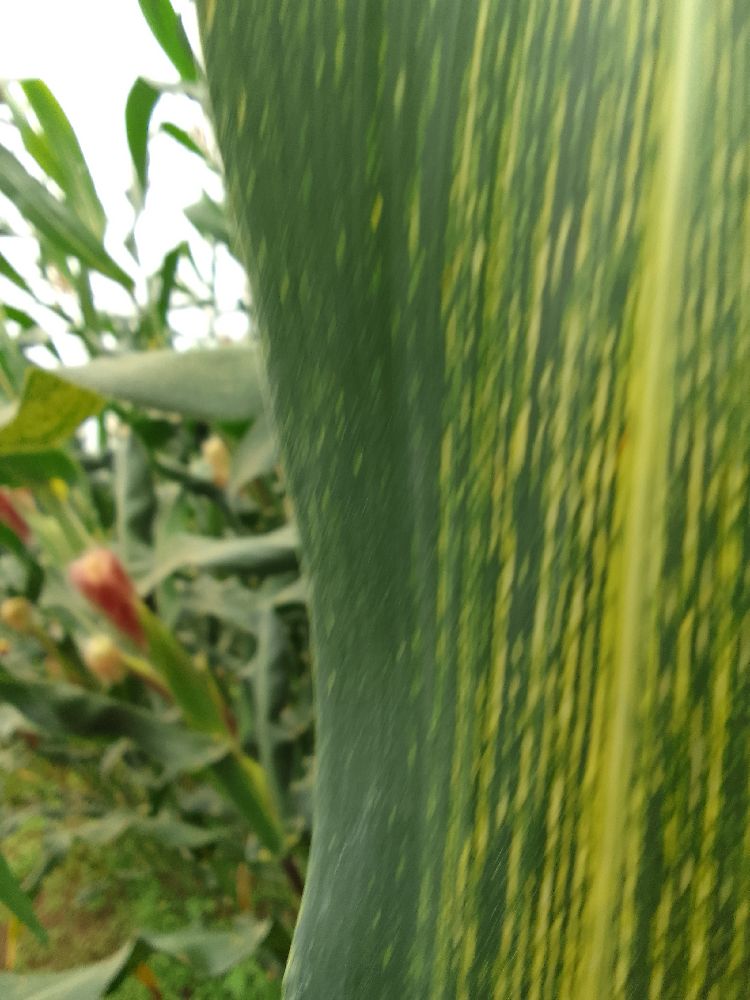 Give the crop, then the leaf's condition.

maize, maize streak virus
